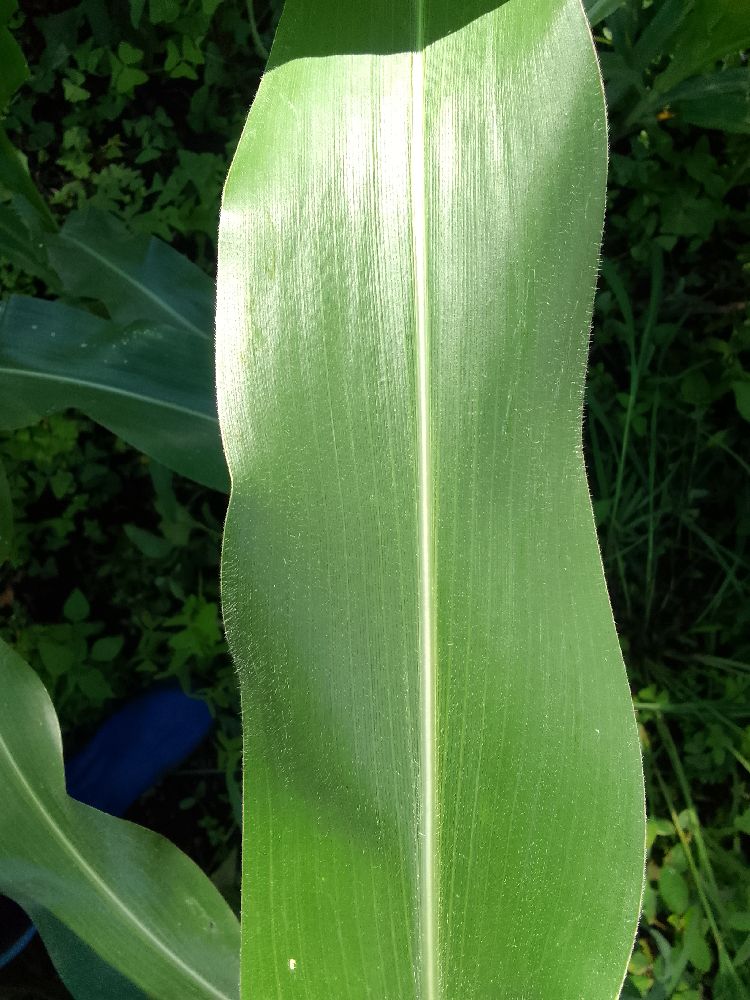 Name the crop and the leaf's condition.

maize, healthy
